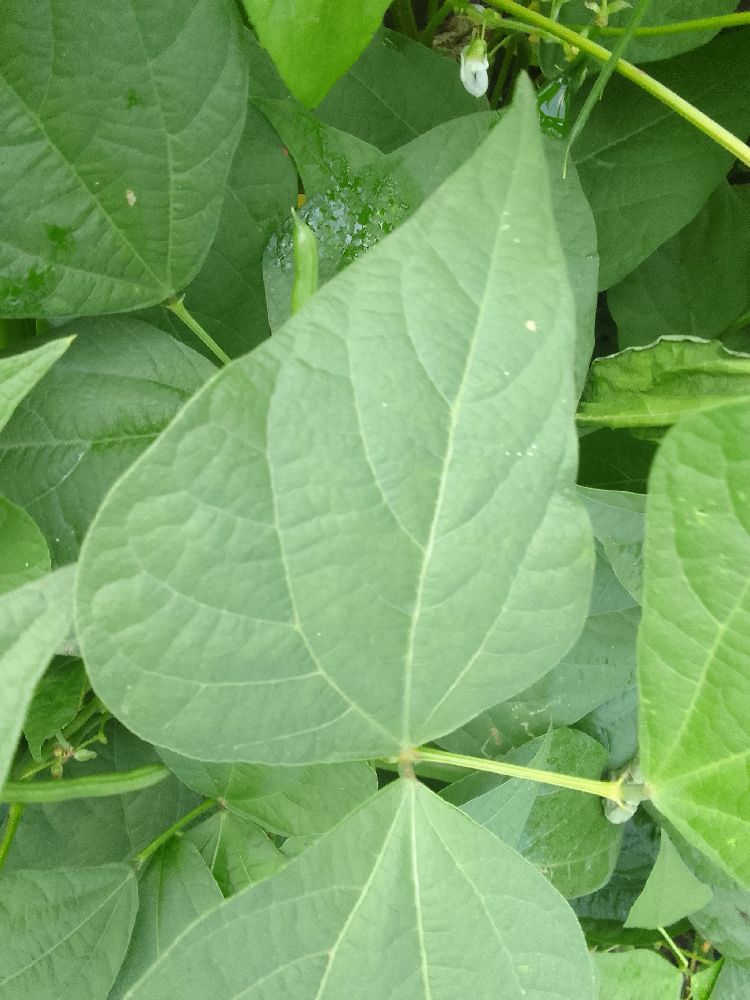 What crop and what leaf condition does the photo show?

common bean, healthy
